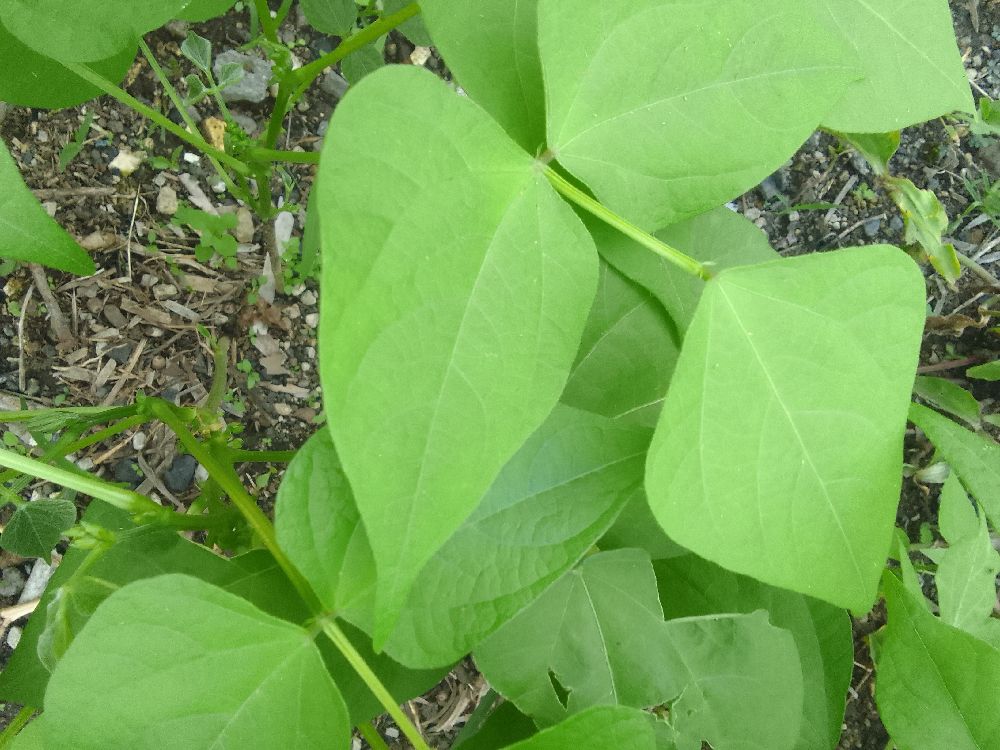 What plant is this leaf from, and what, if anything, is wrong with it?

common bean, healthy
